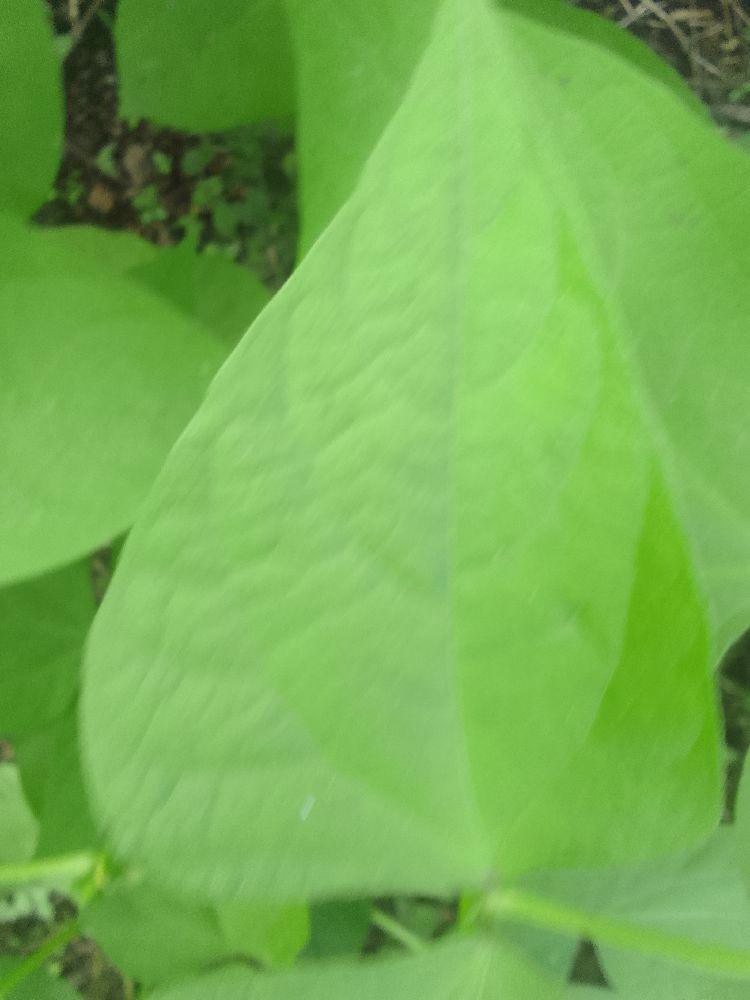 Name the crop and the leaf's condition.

common bean, healthy
